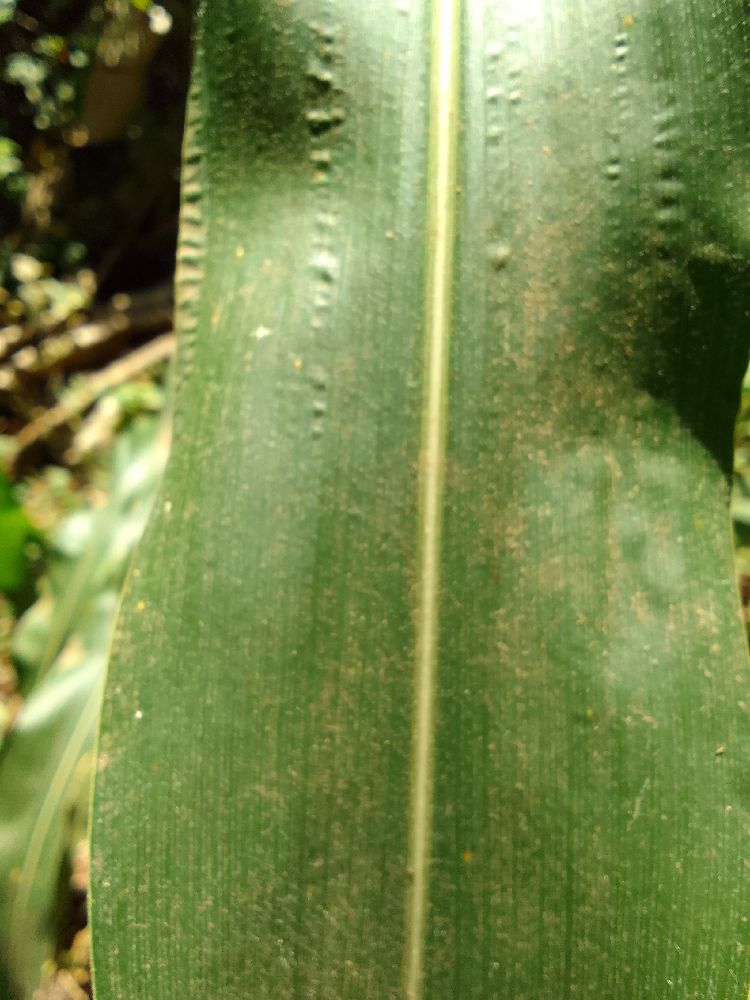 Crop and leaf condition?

maize, healthy
